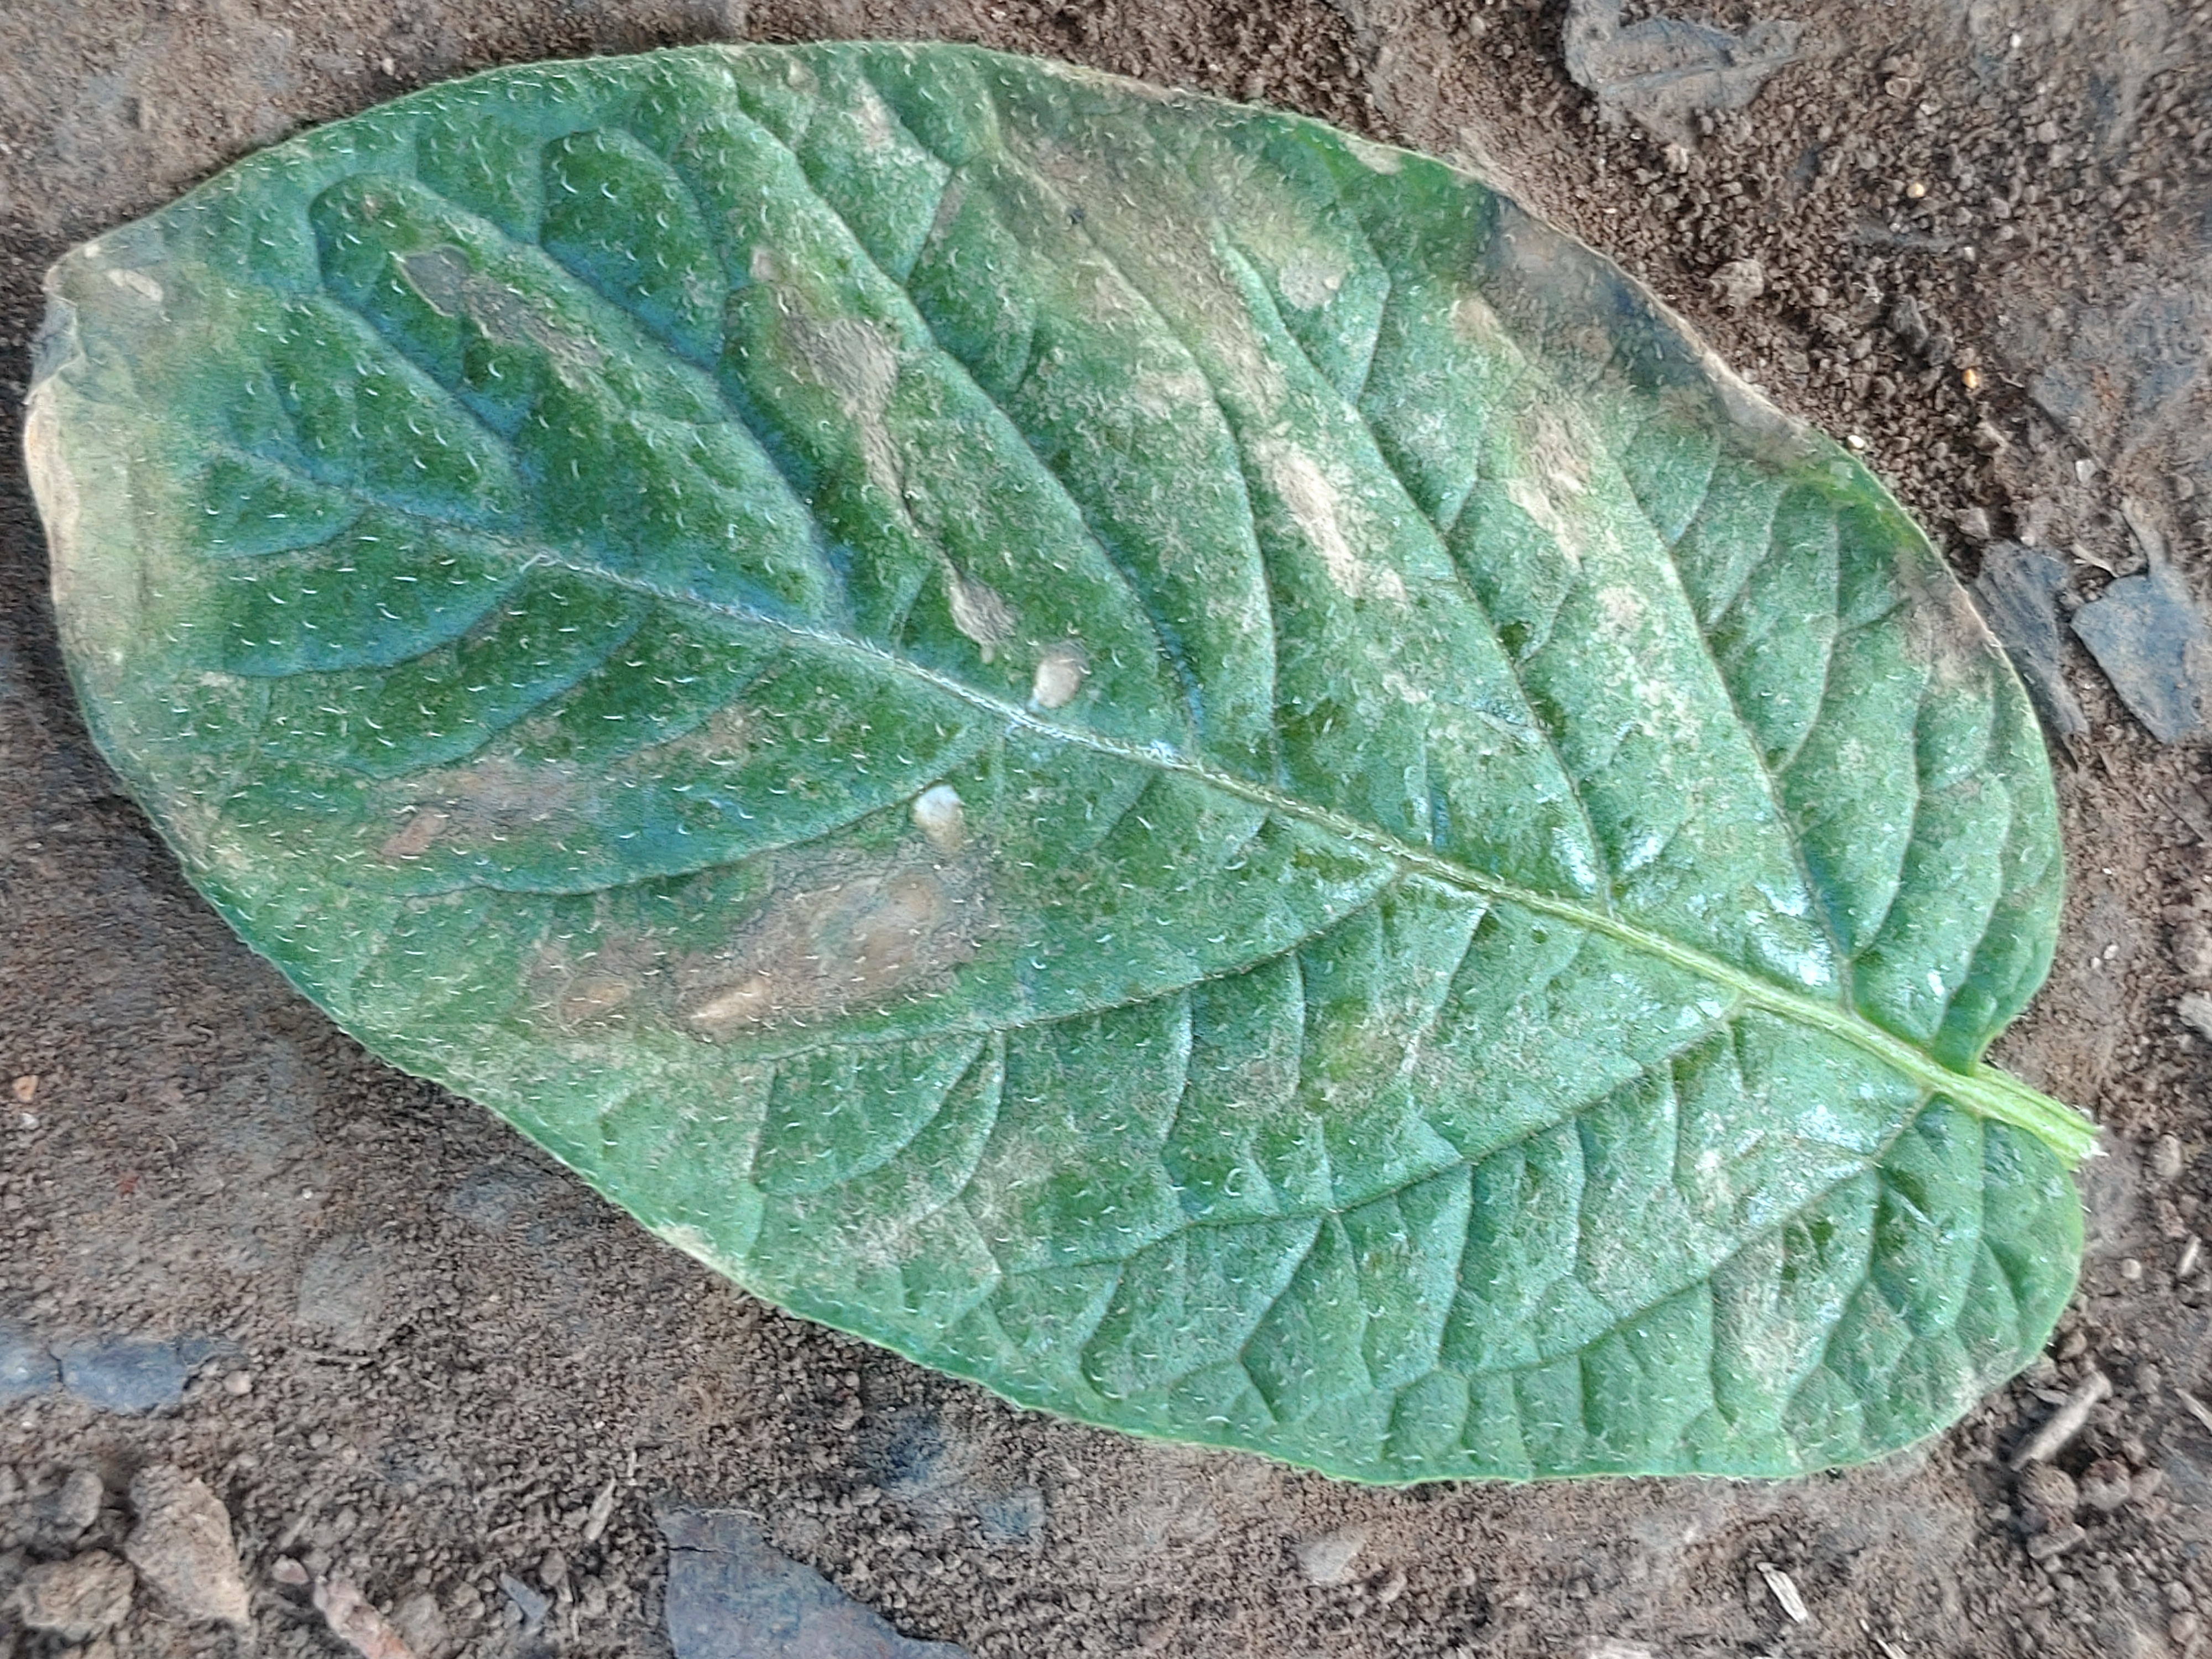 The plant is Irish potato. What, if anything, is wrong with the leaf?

early blight
